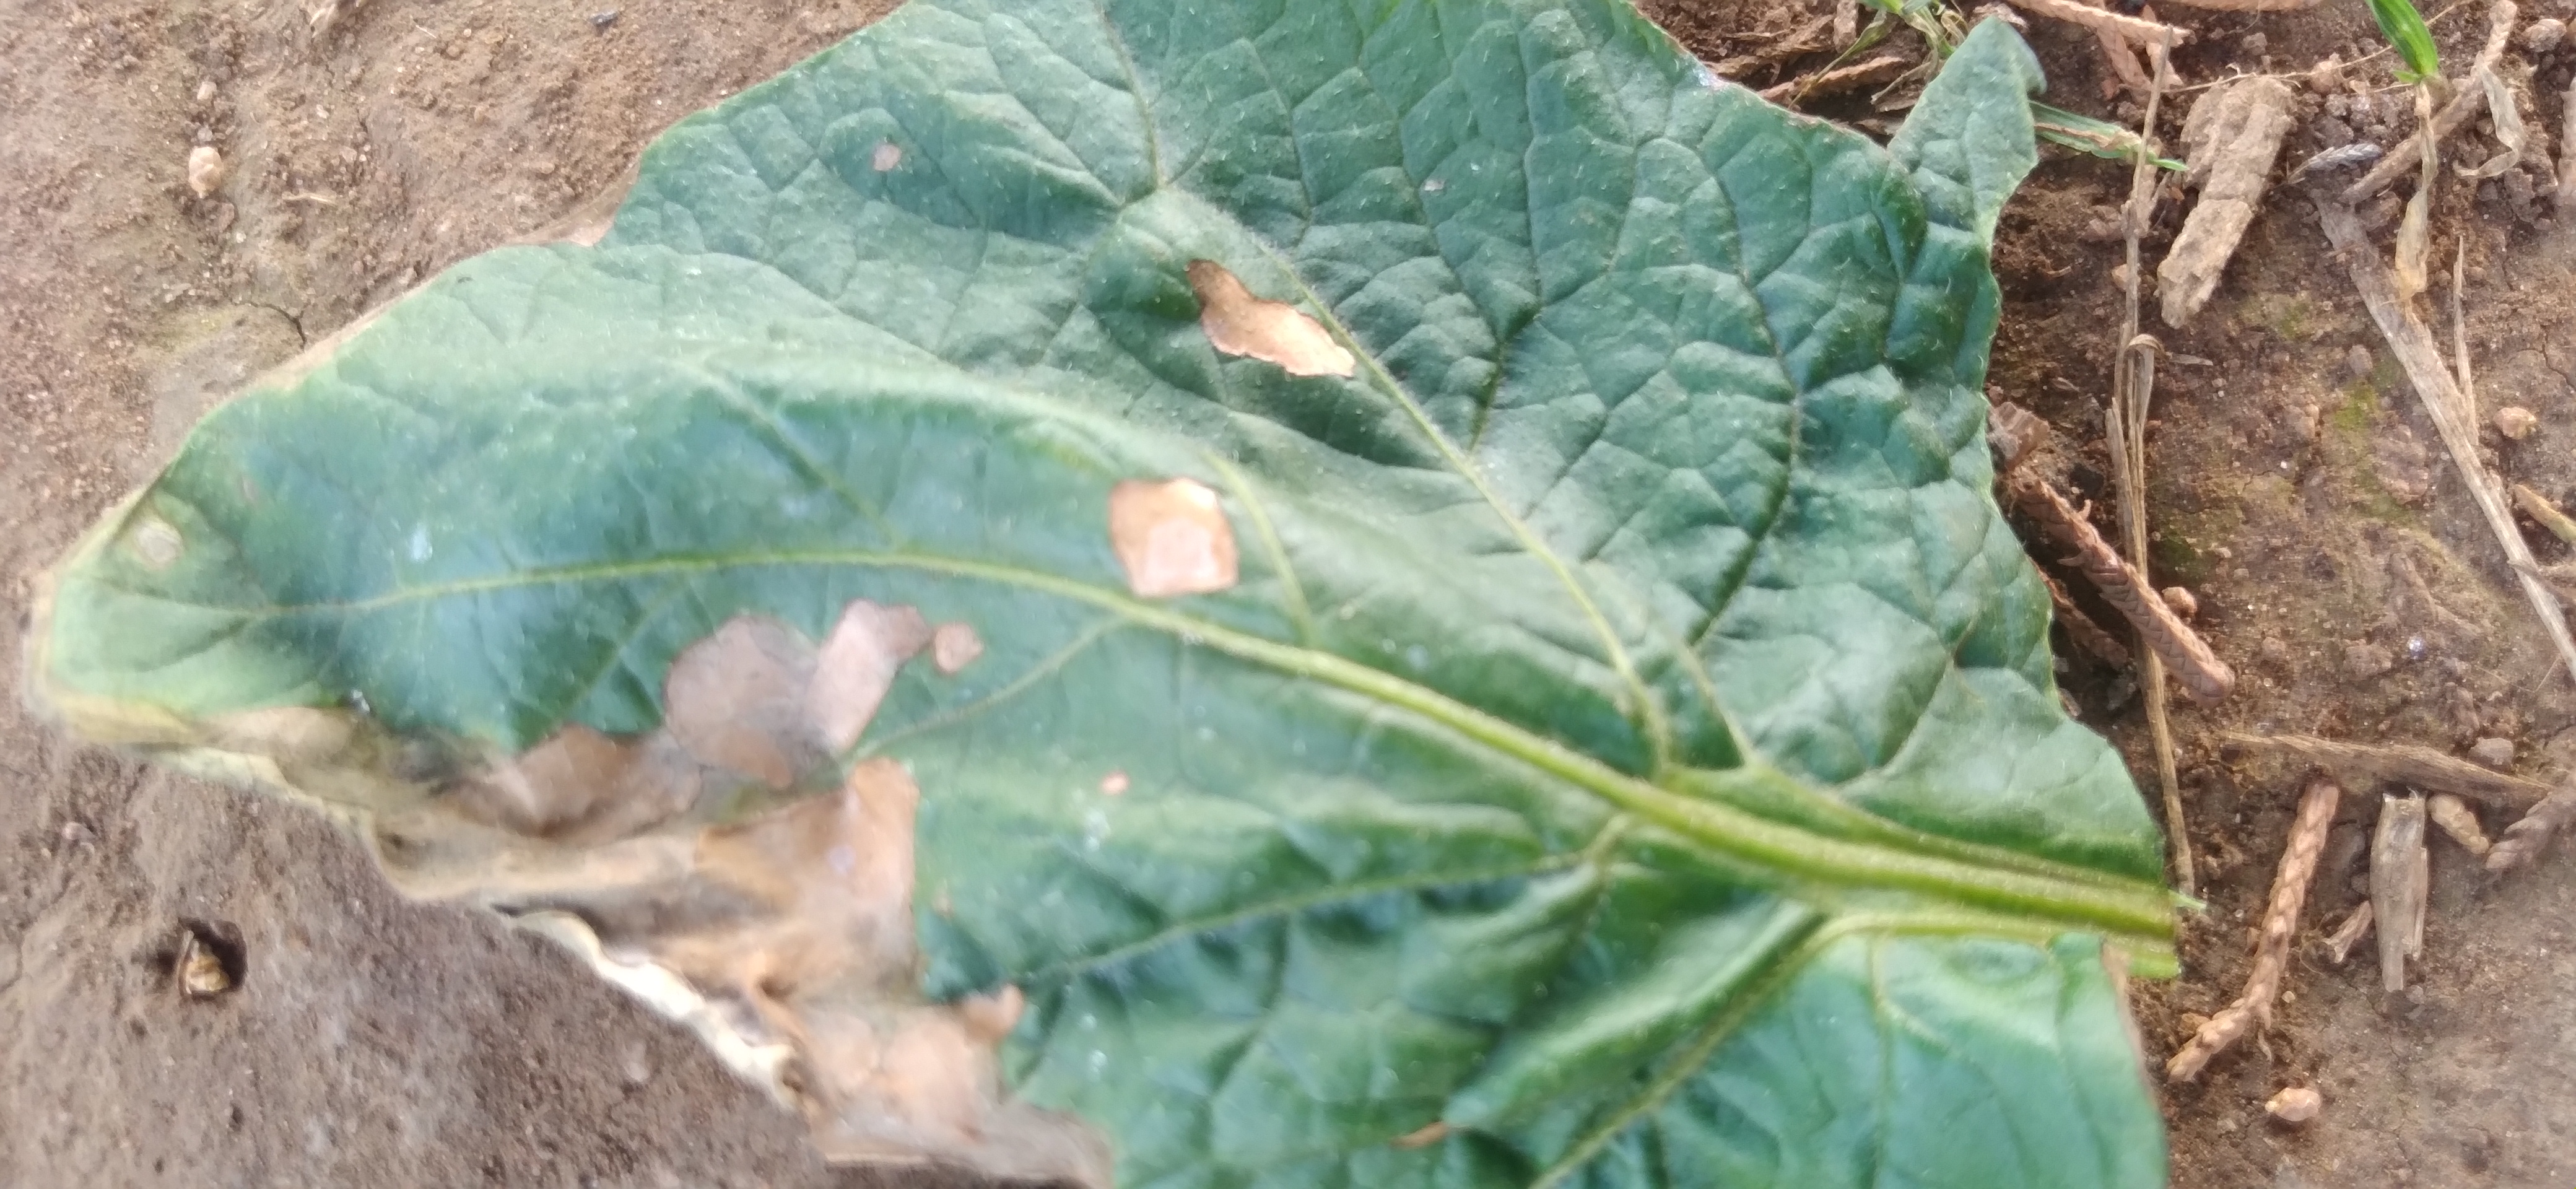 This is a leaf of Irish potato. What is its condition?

early blight
